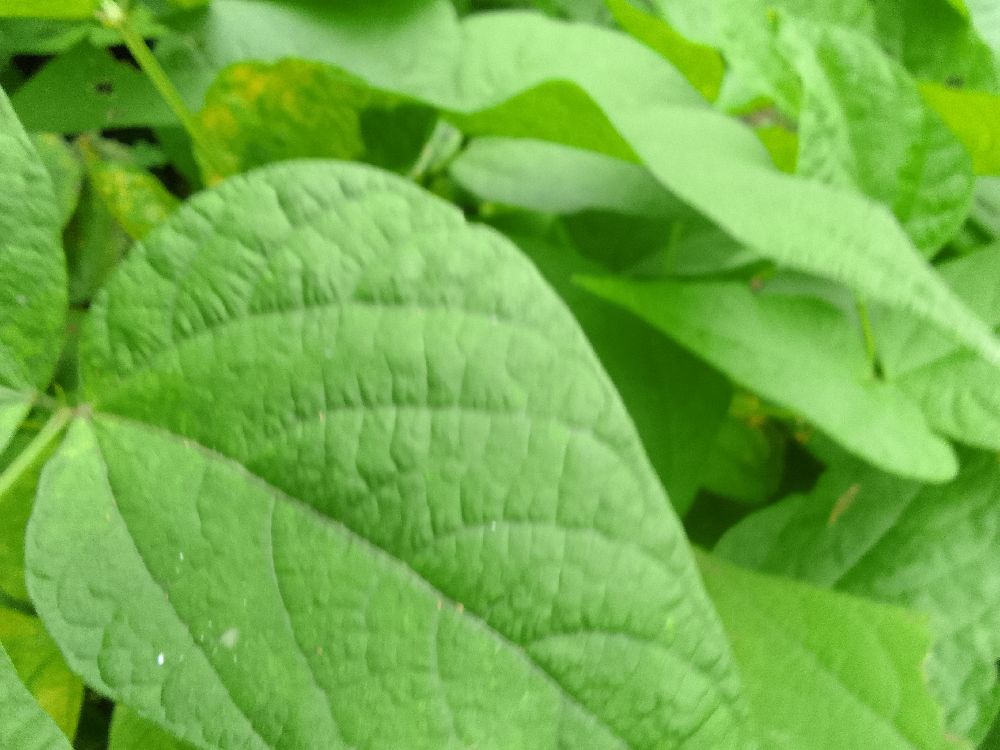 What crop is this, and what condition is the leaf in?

common bean, healthy
